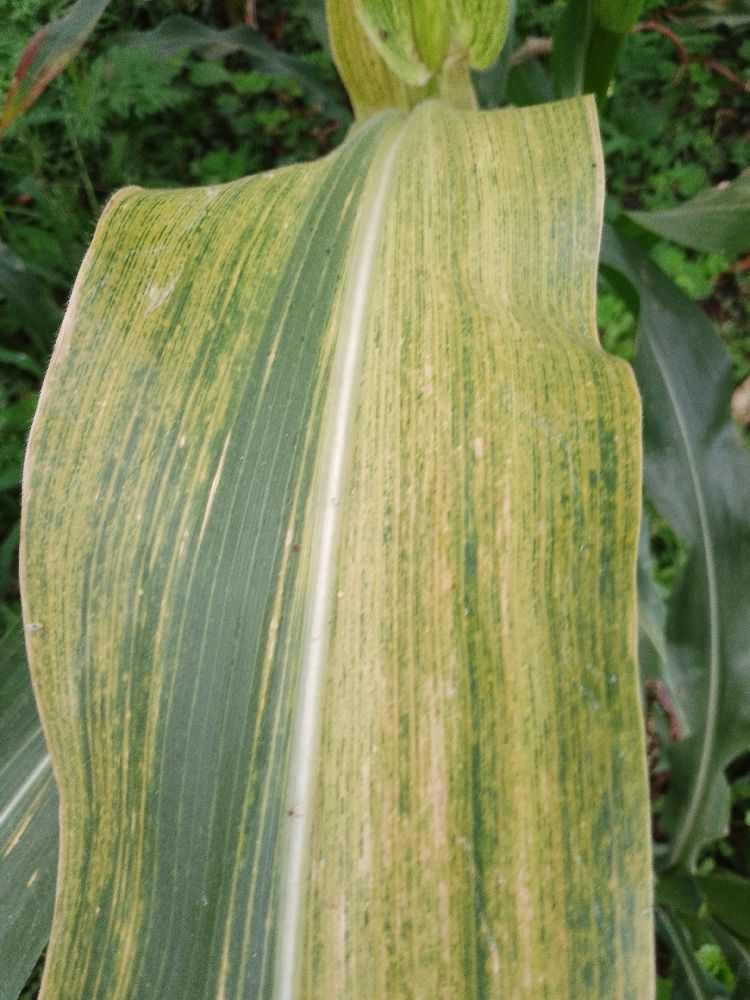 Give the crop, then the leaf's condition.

maize, maize lethal necrosis
